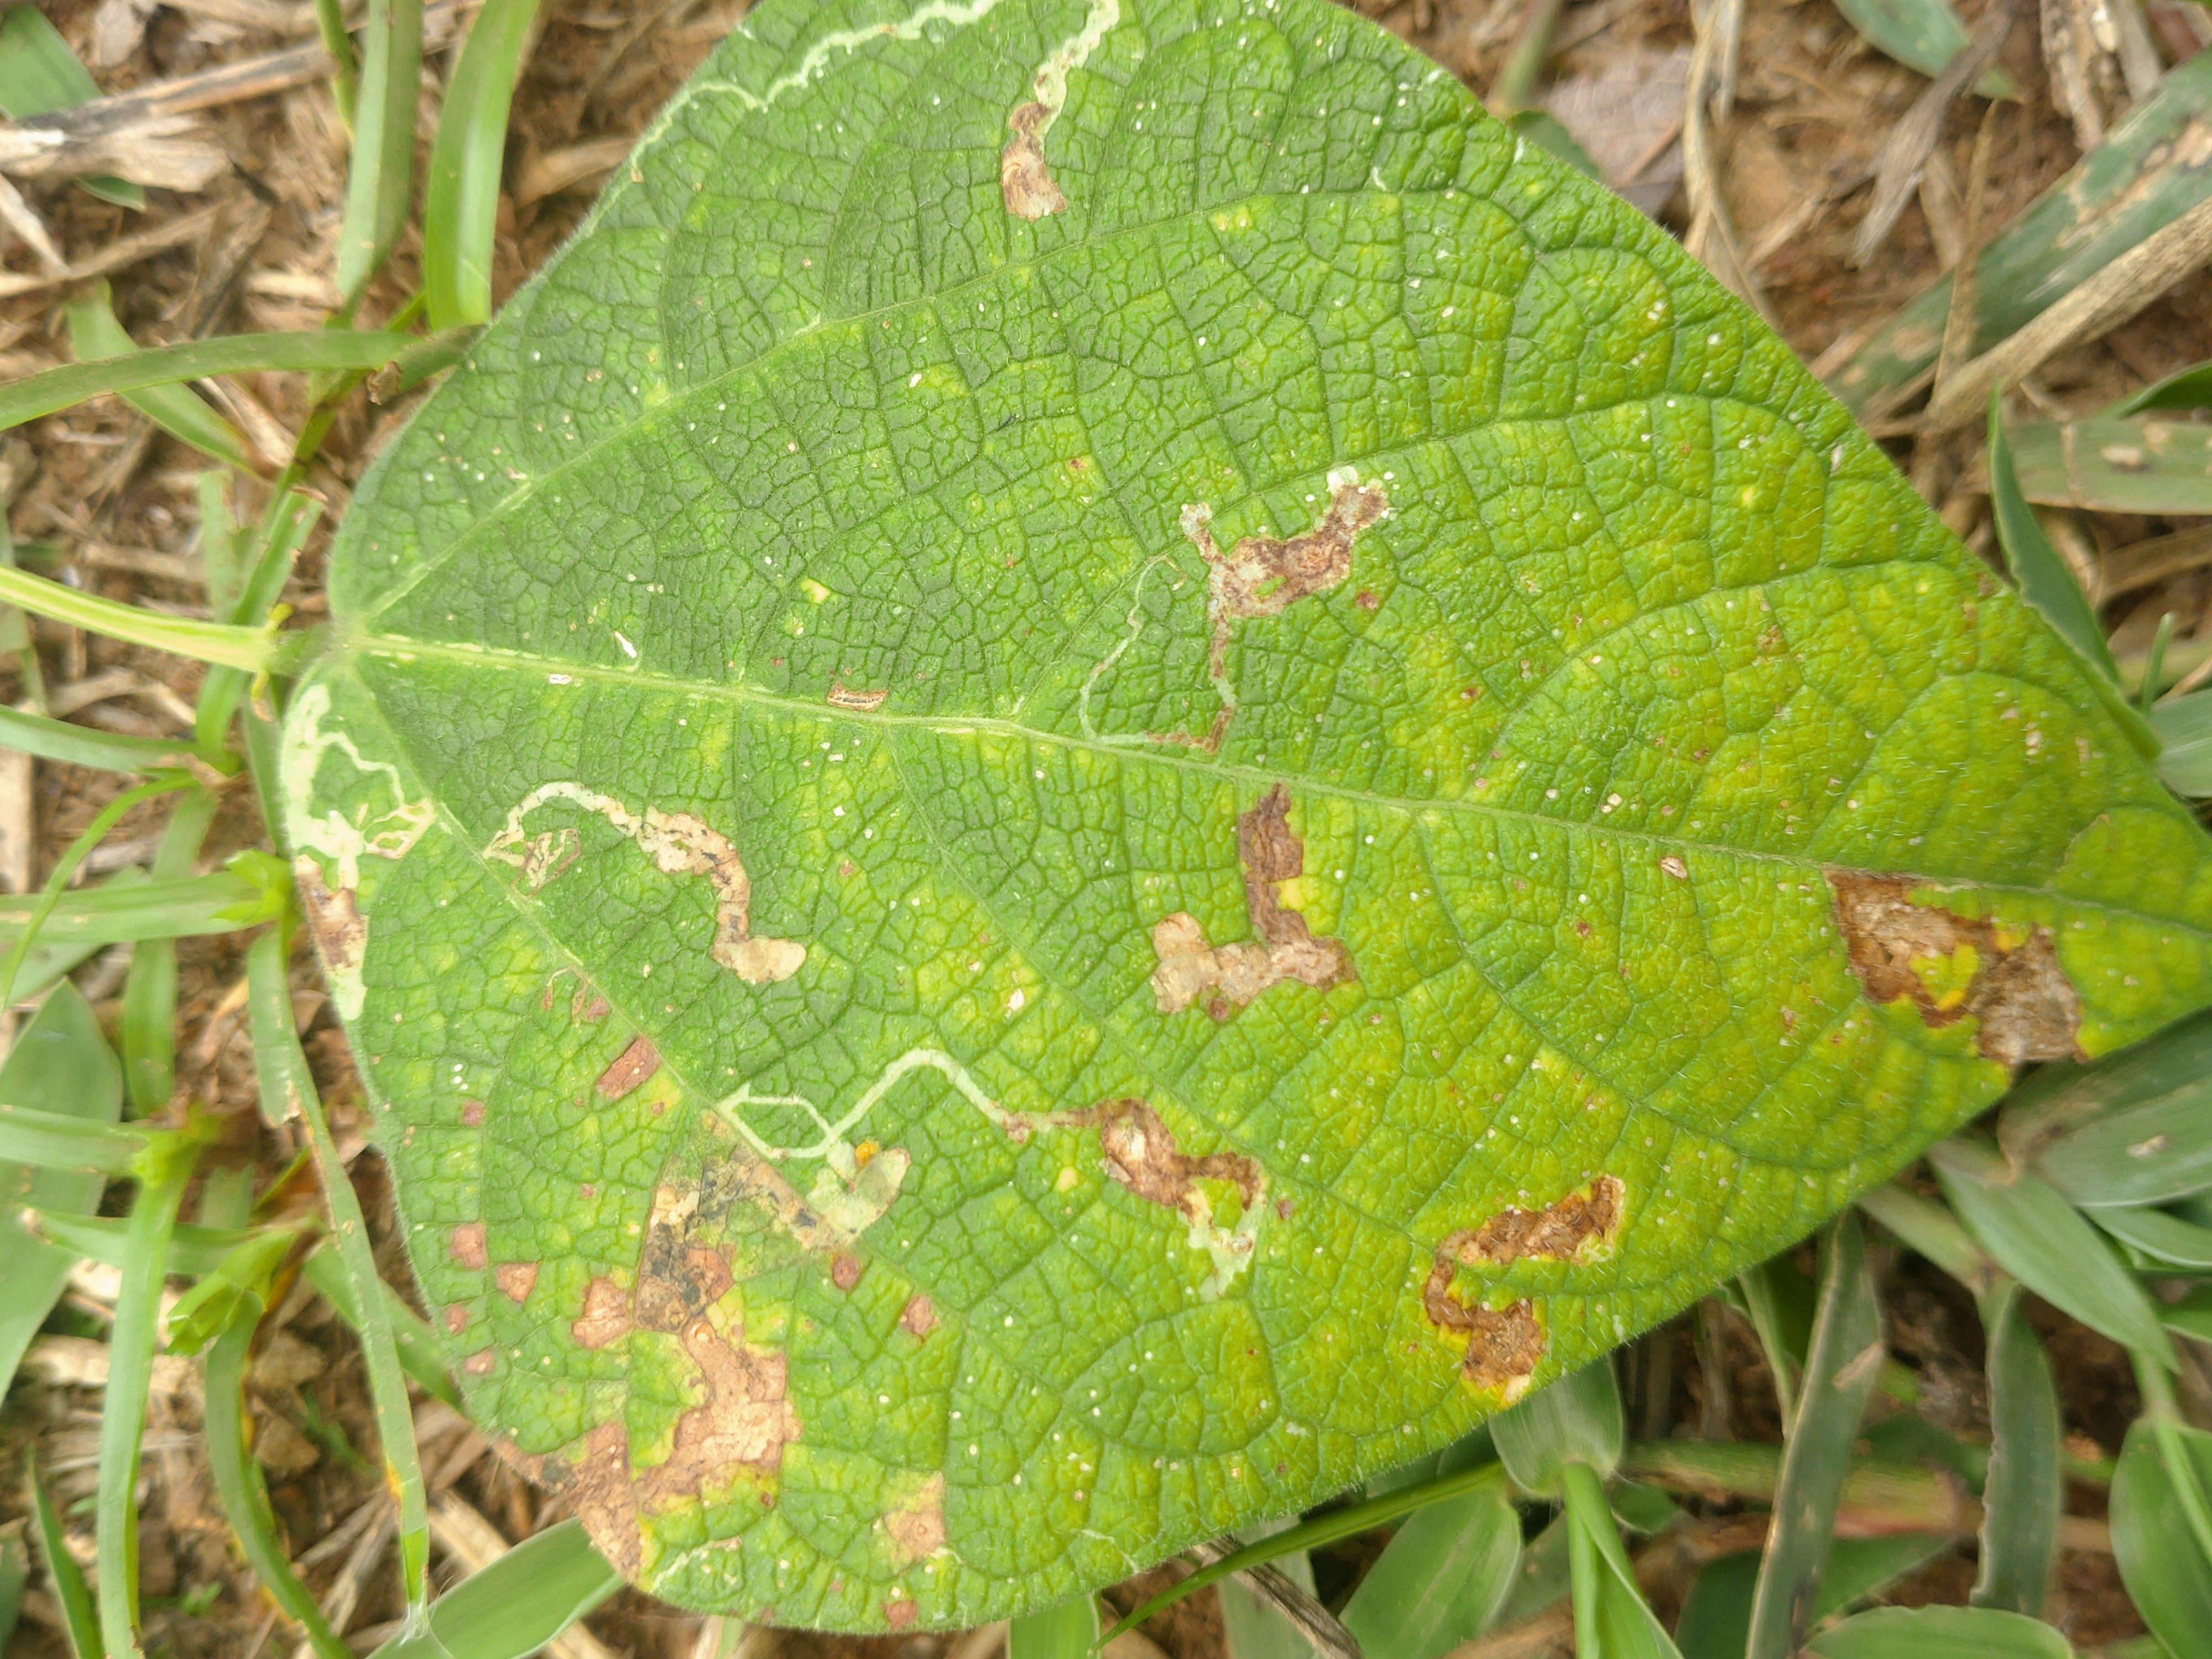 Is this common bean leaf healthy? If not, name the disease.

rust
